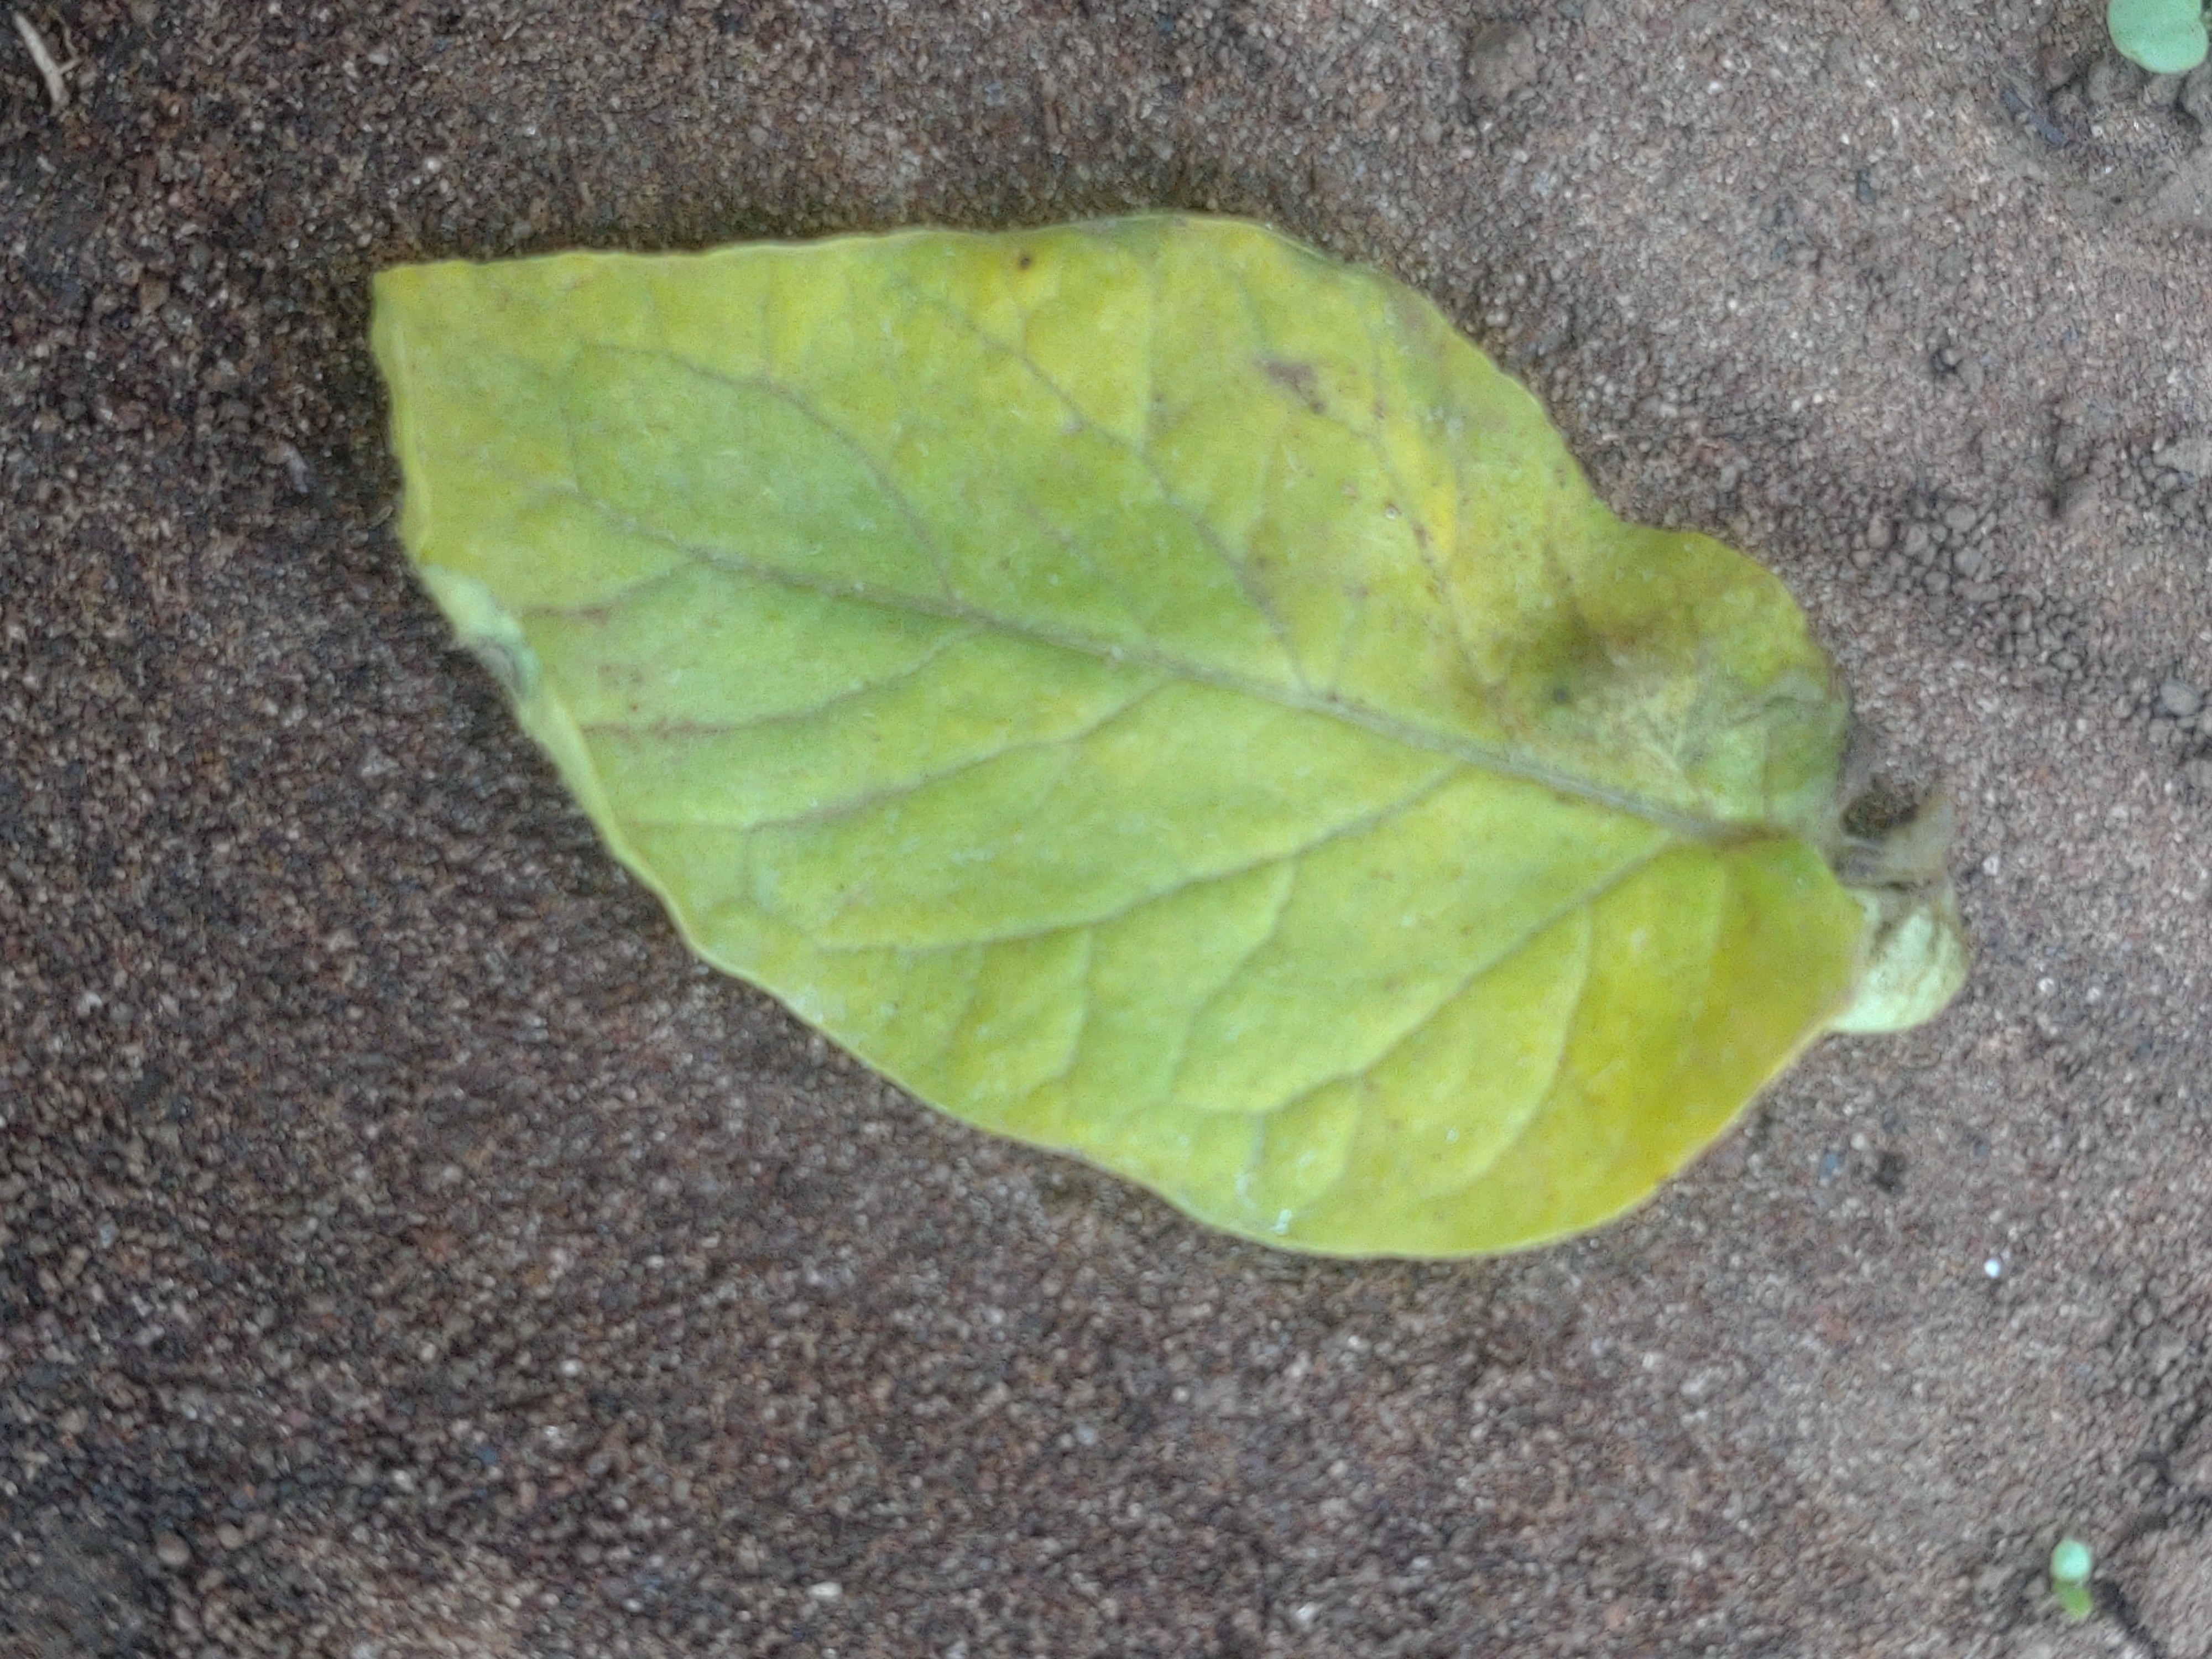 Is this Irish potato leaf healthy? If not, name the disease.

late blight
